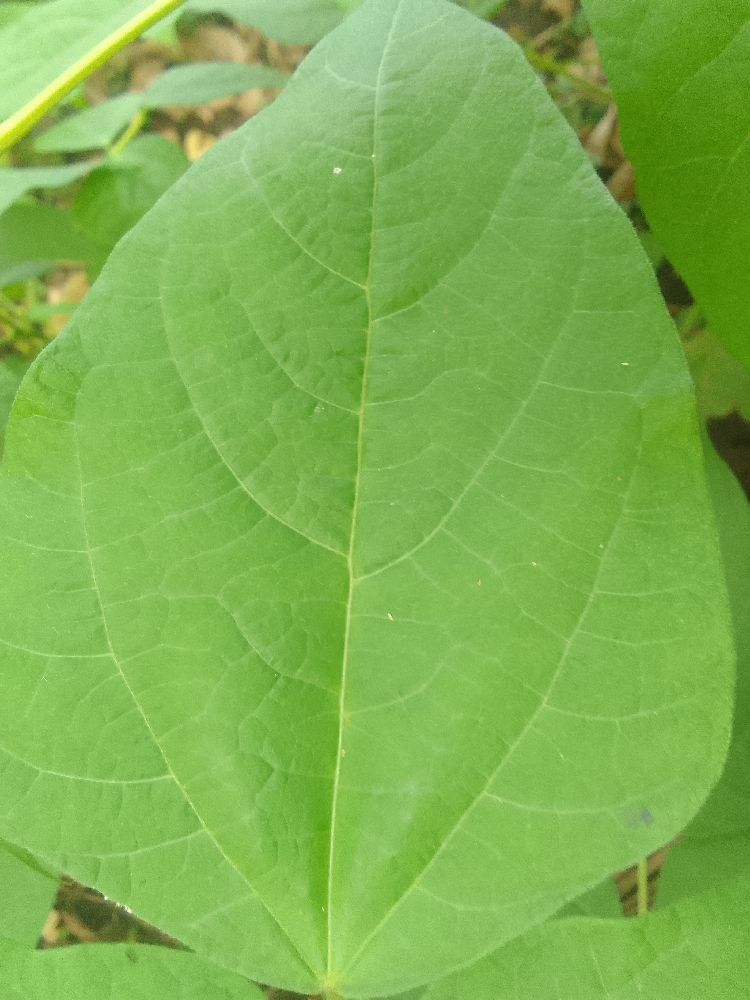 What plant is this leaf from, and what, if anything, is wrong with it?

common bean, healthy
